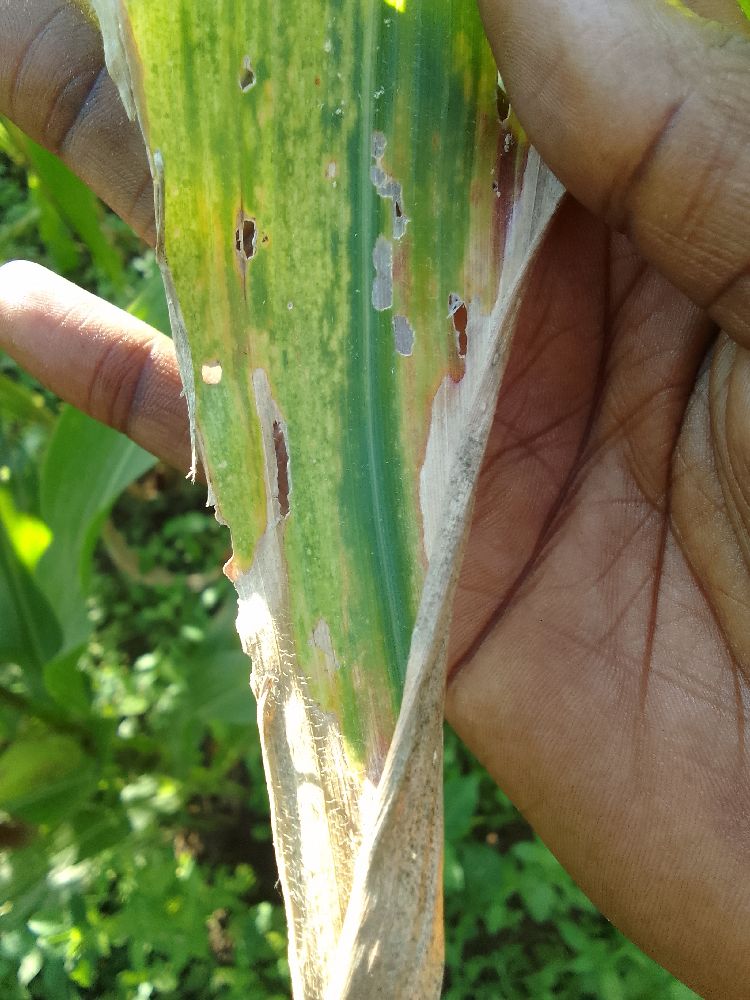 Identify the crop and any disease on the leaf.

maize, maize lethal necrosis
